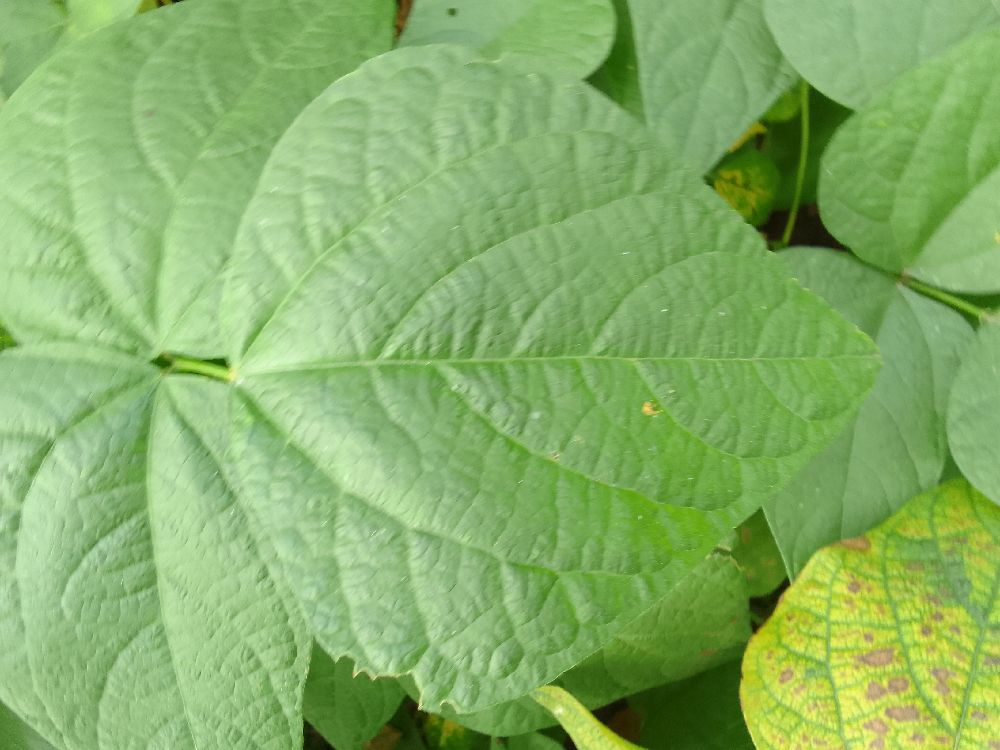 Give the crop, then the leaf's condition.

common bean, healthy
